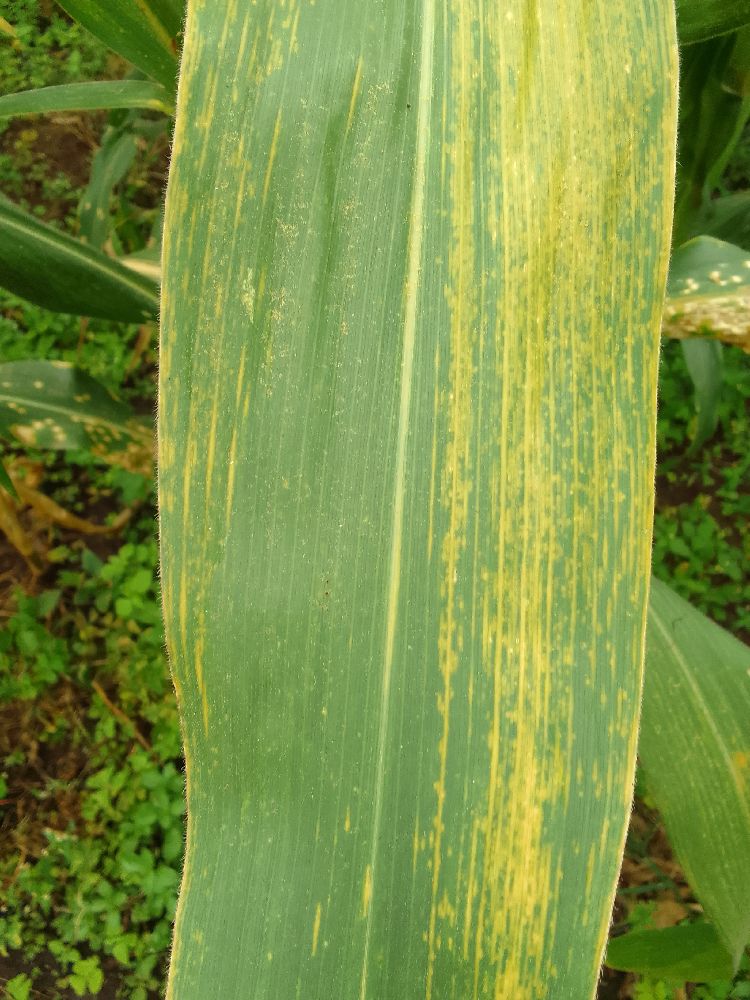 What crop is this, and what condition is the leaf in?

maize, maize lethal necrosis
